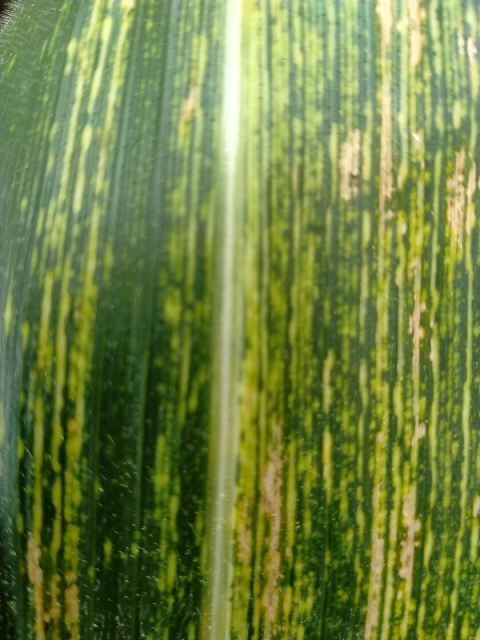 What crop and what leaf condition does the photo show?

maize, maize streak virus
